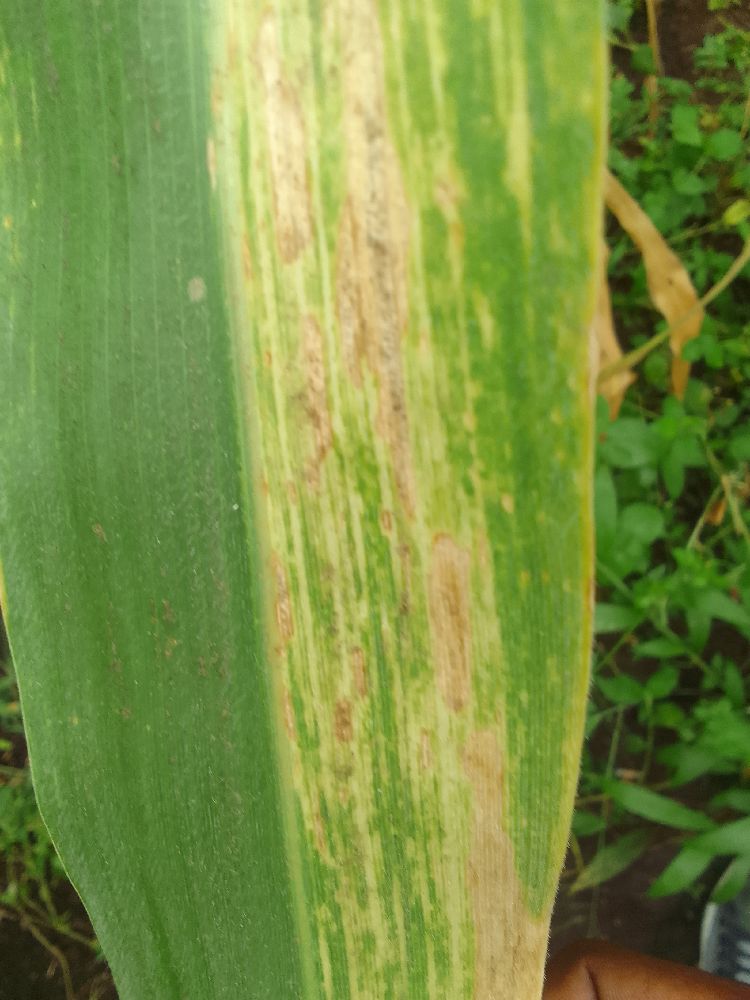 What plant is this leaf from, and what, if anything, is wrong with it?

maize, maize lethal necrosis
